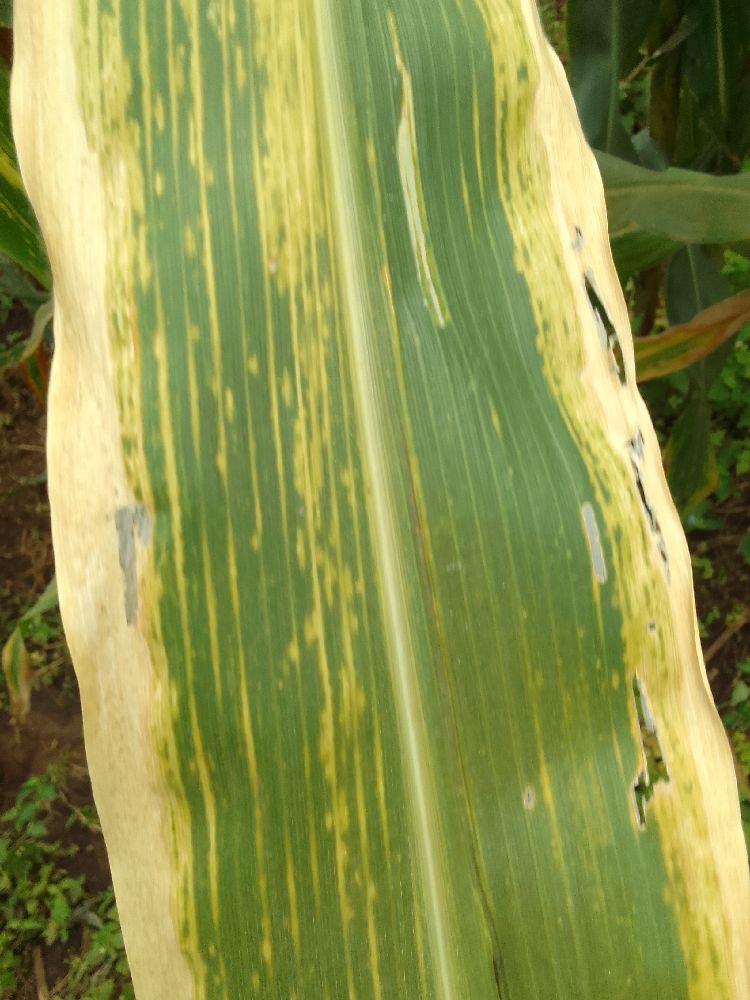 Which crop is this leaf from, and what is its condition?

maize, maize lethal necrosis
